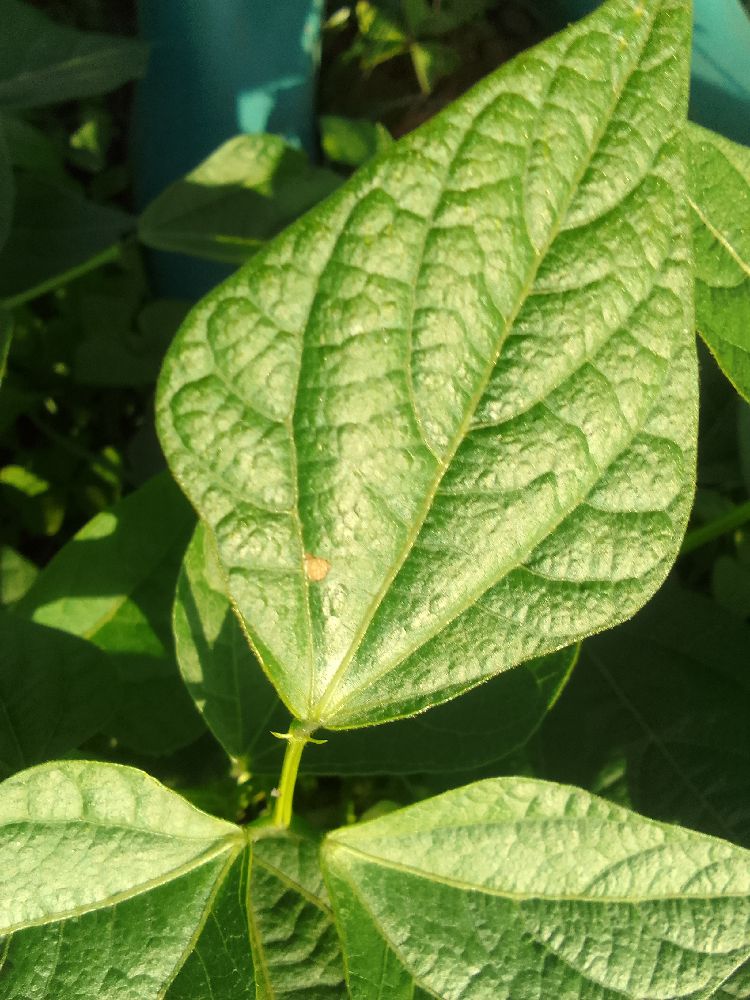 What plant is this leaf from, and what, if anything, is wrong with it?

common bean, healthy
